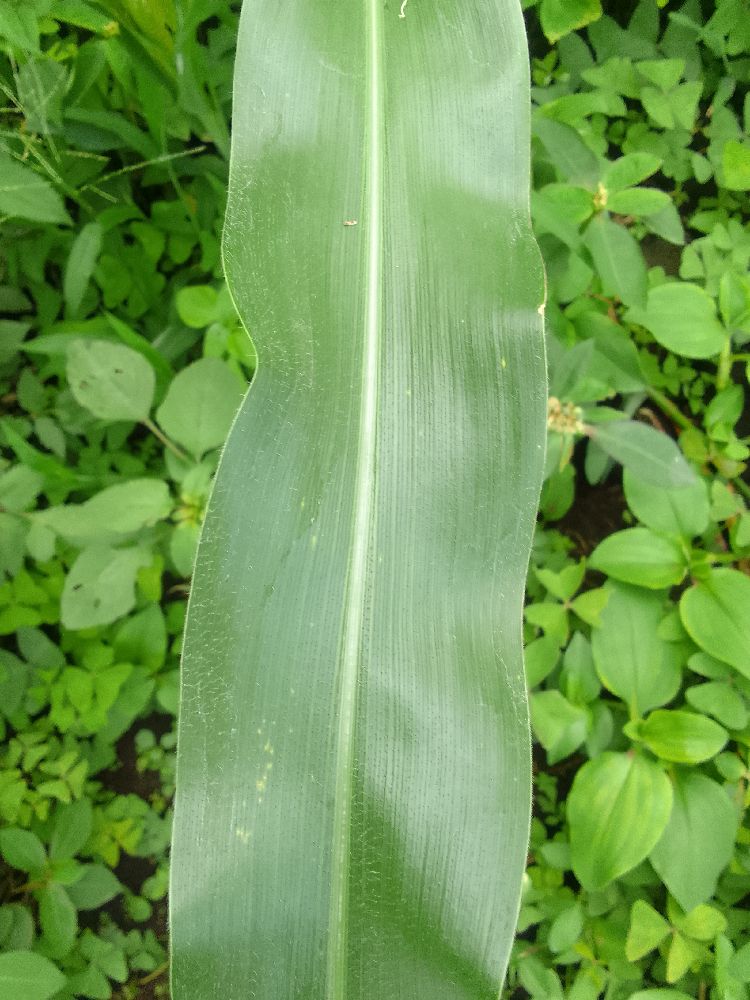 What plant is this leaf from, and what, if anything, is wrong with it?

maize, healthy
